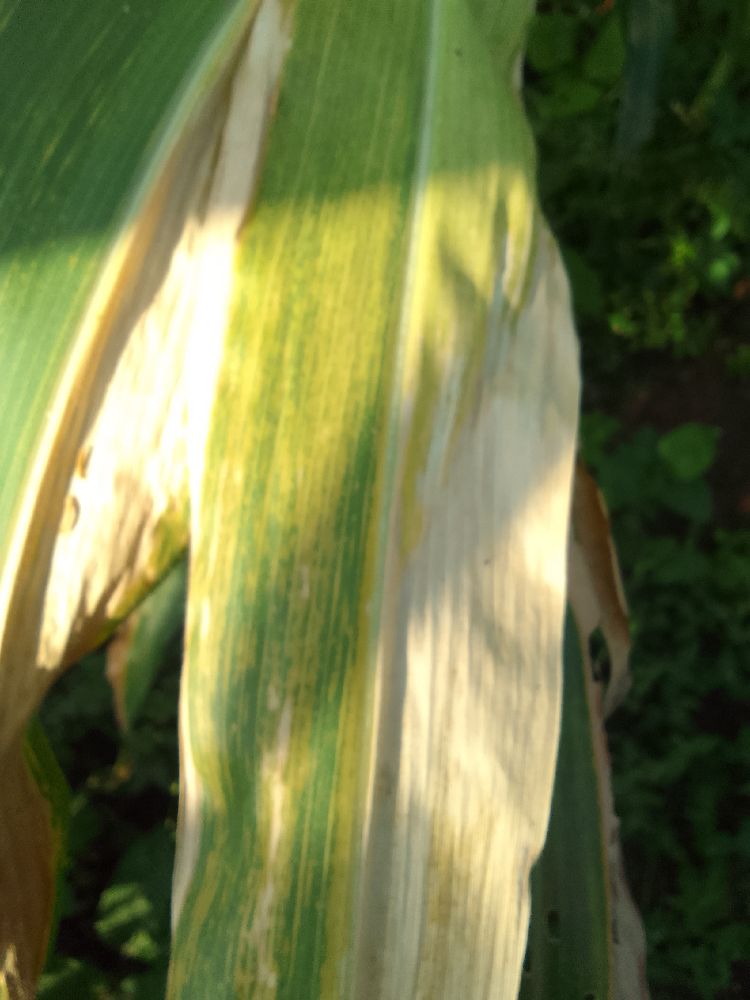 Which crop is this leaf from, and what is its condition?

maize, maize lethal necrosis
